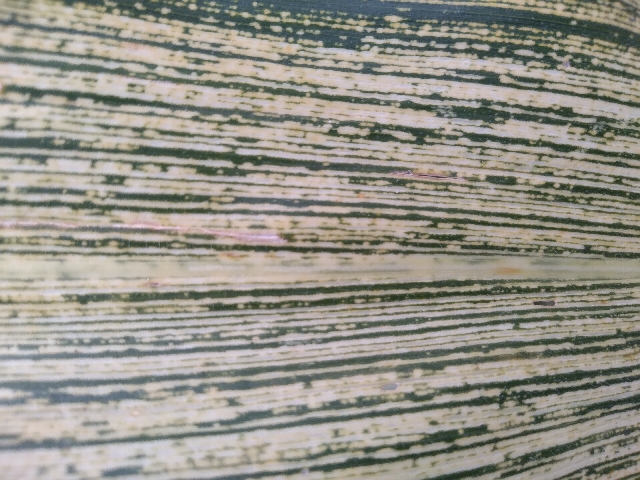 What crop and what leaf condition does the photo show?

maize, maize streak virus
